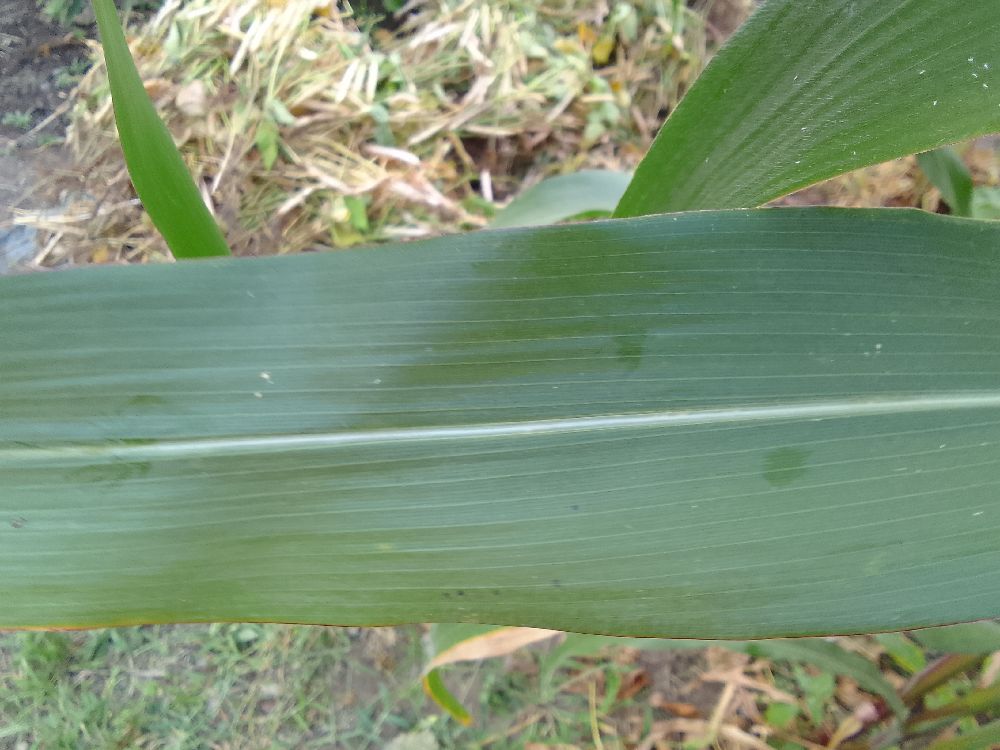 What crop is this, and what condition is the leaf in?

maize, healthy
